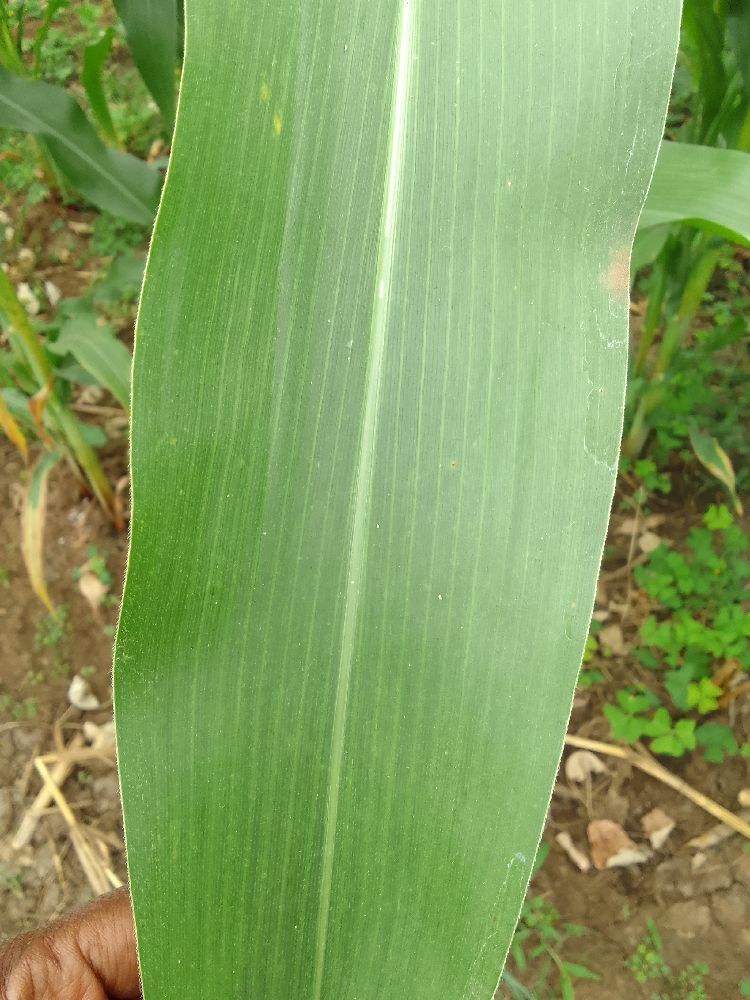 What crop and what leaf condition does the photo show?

maize, healthy
